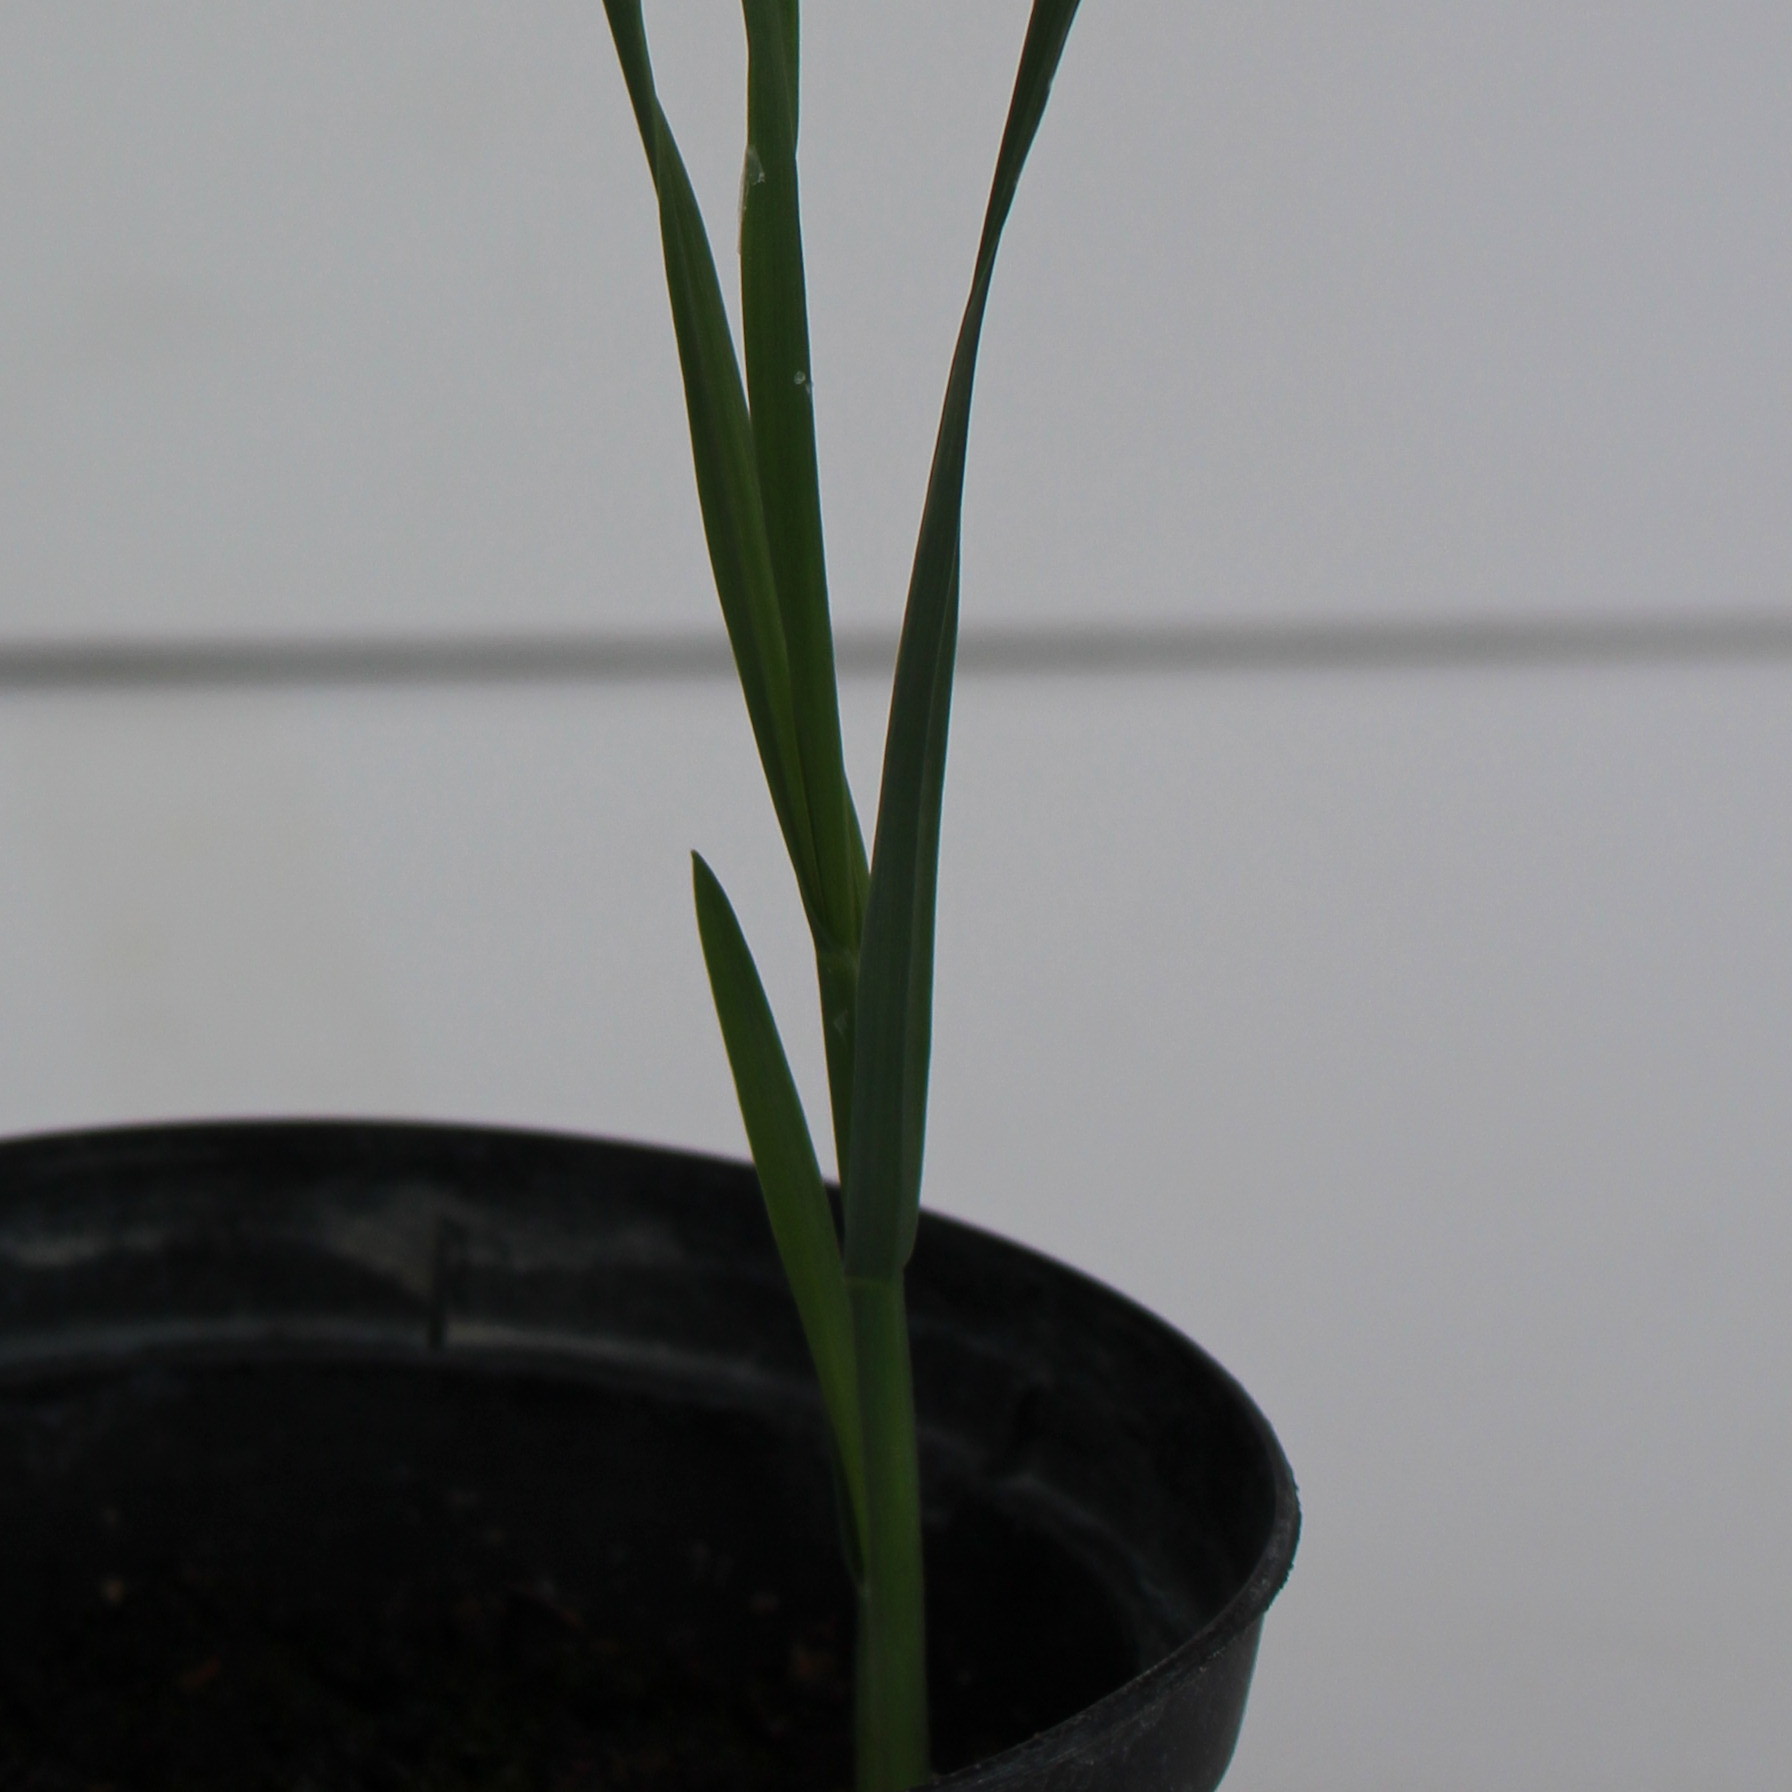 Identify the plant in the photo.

Avena sterilis
